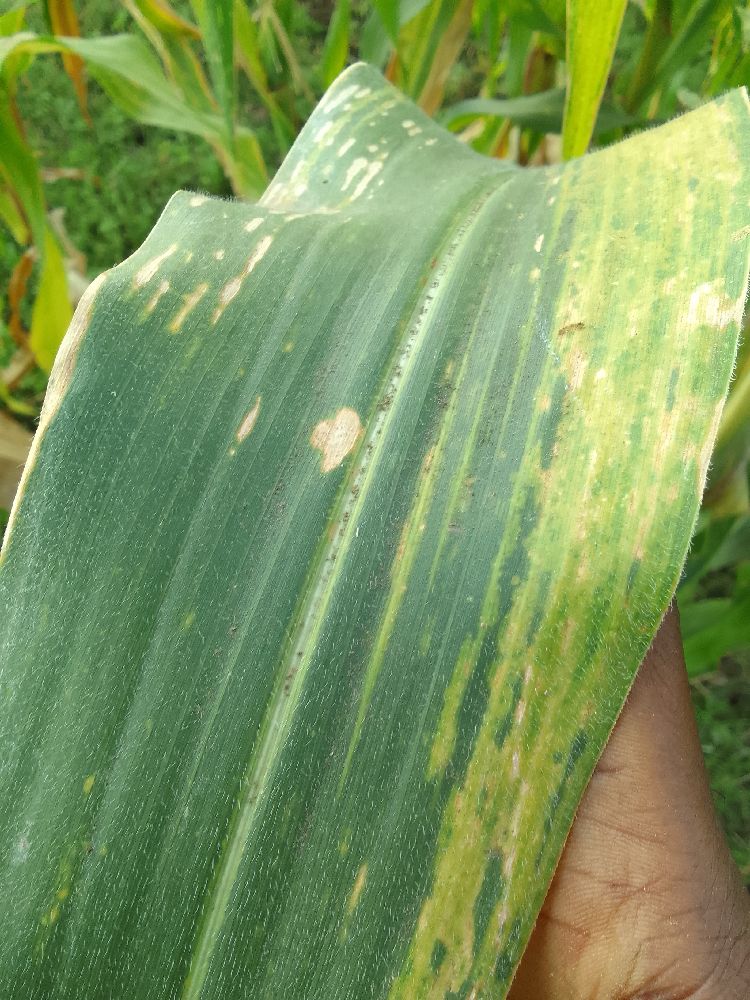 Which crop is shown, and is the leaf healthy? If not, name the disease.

maize, maize lethal necrosis
